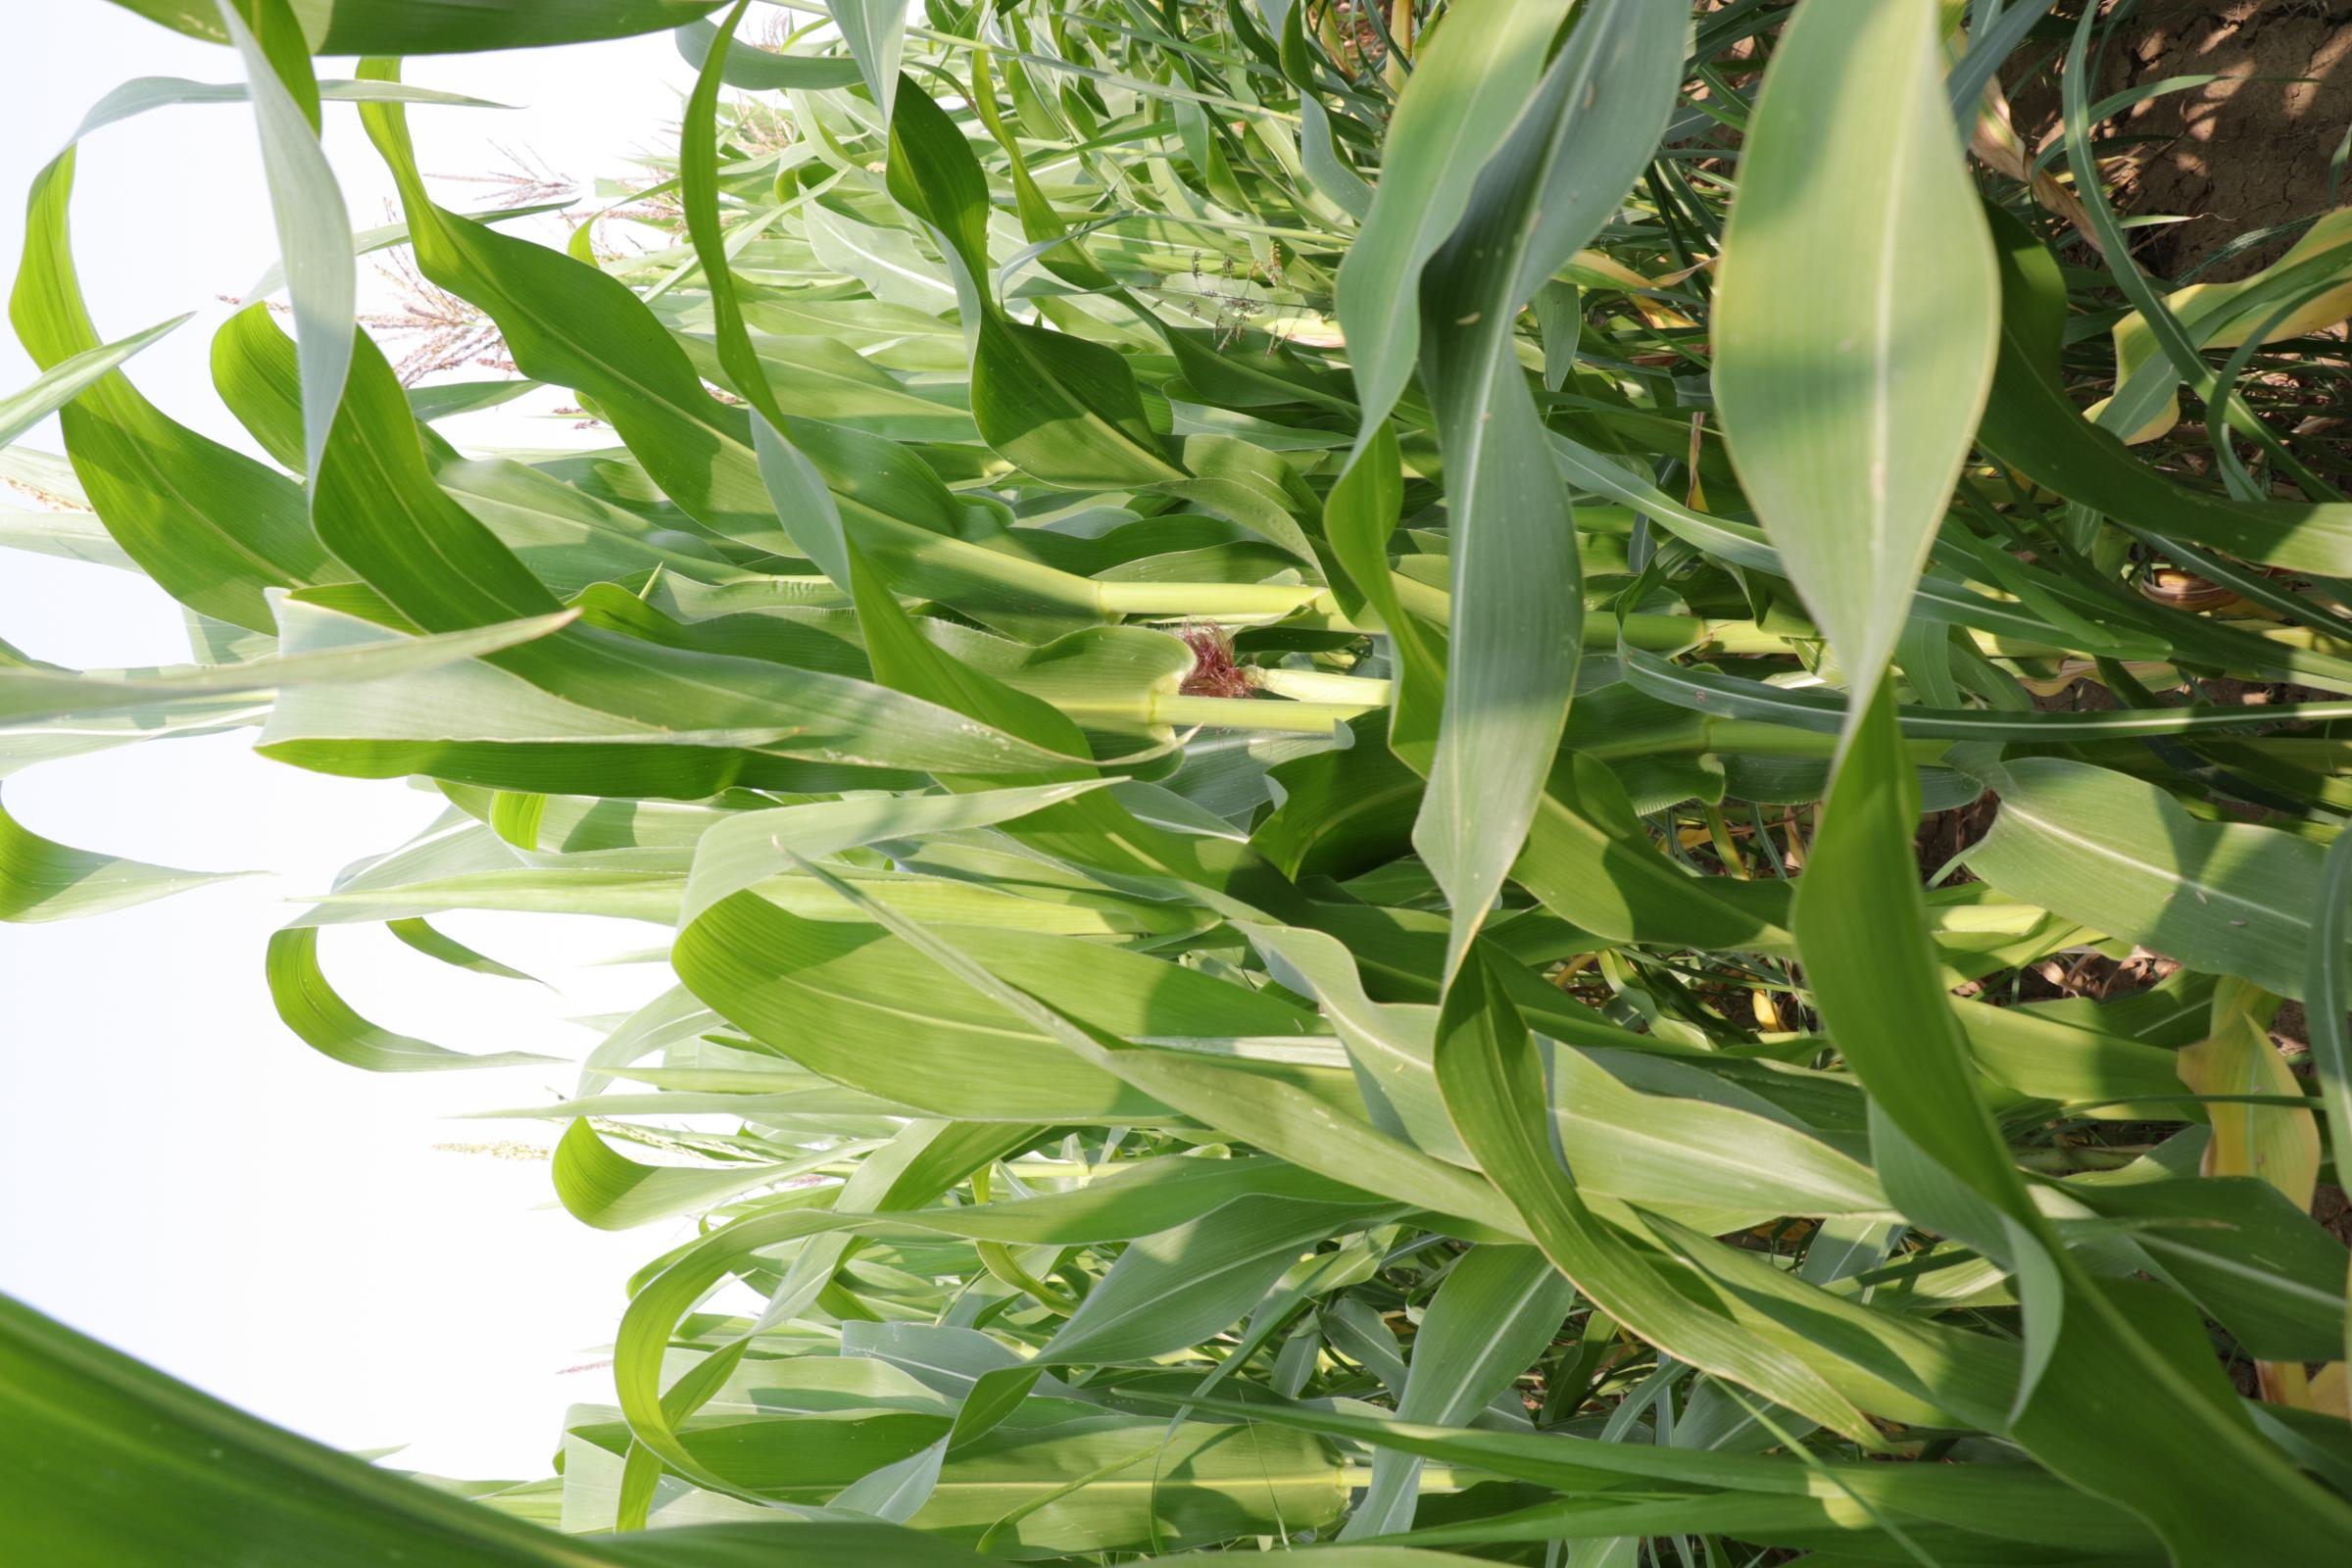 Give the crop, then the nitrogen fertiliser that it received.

maize, reduced nitrogen fertilisation
